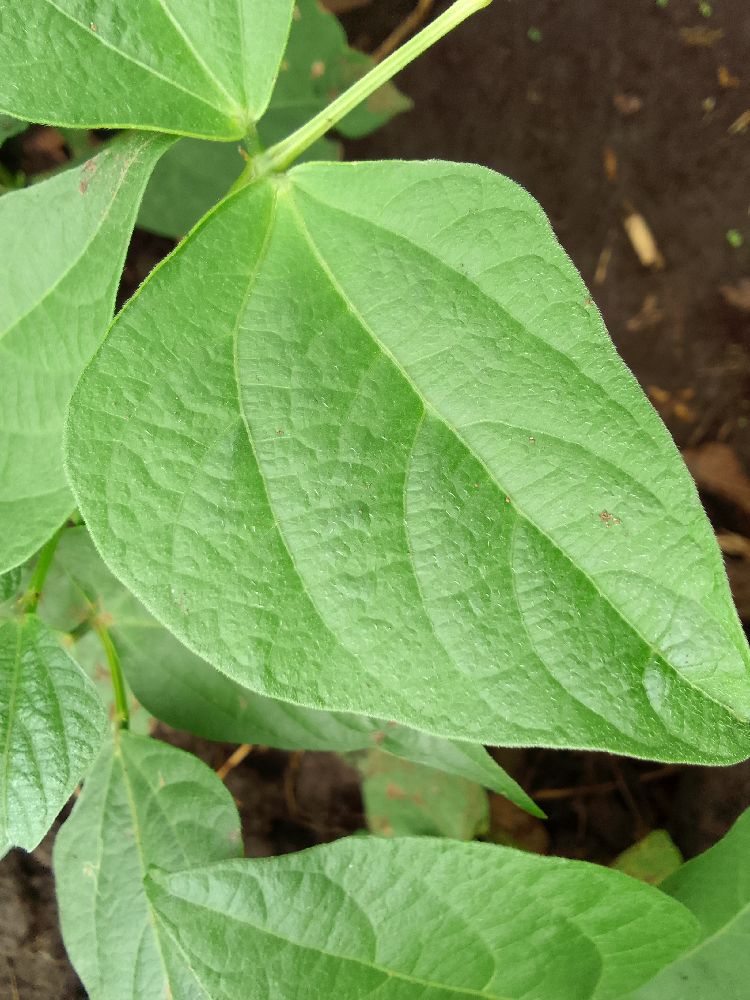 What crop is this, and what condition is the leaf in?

common bean, healthy
